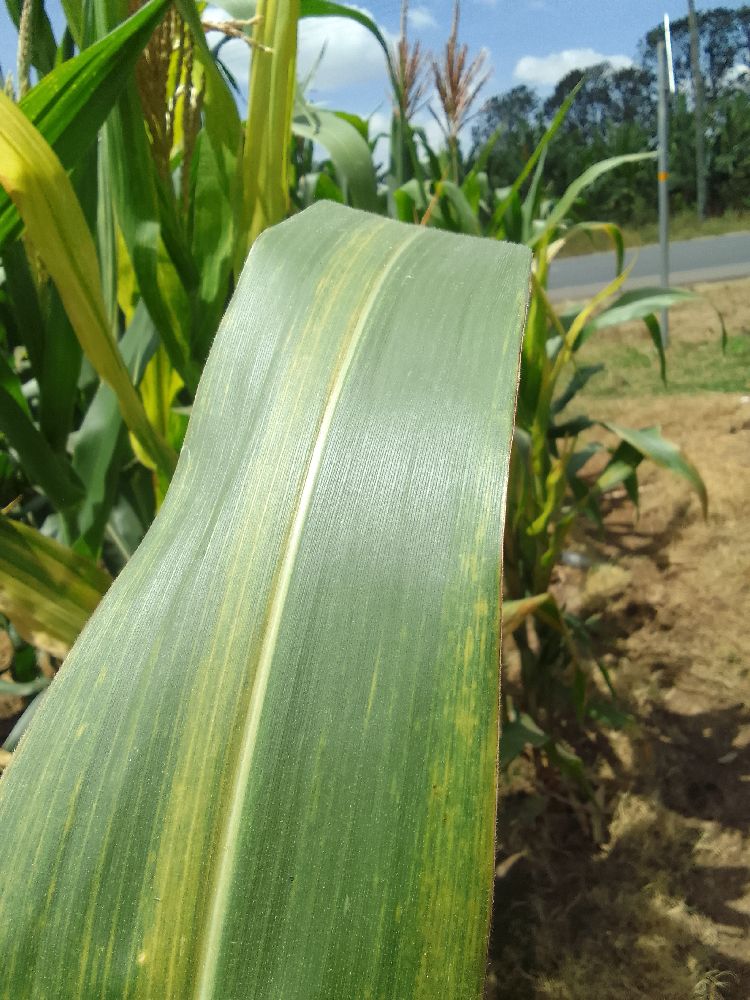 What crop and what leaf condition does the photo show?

maize, maize lethal necrosis
